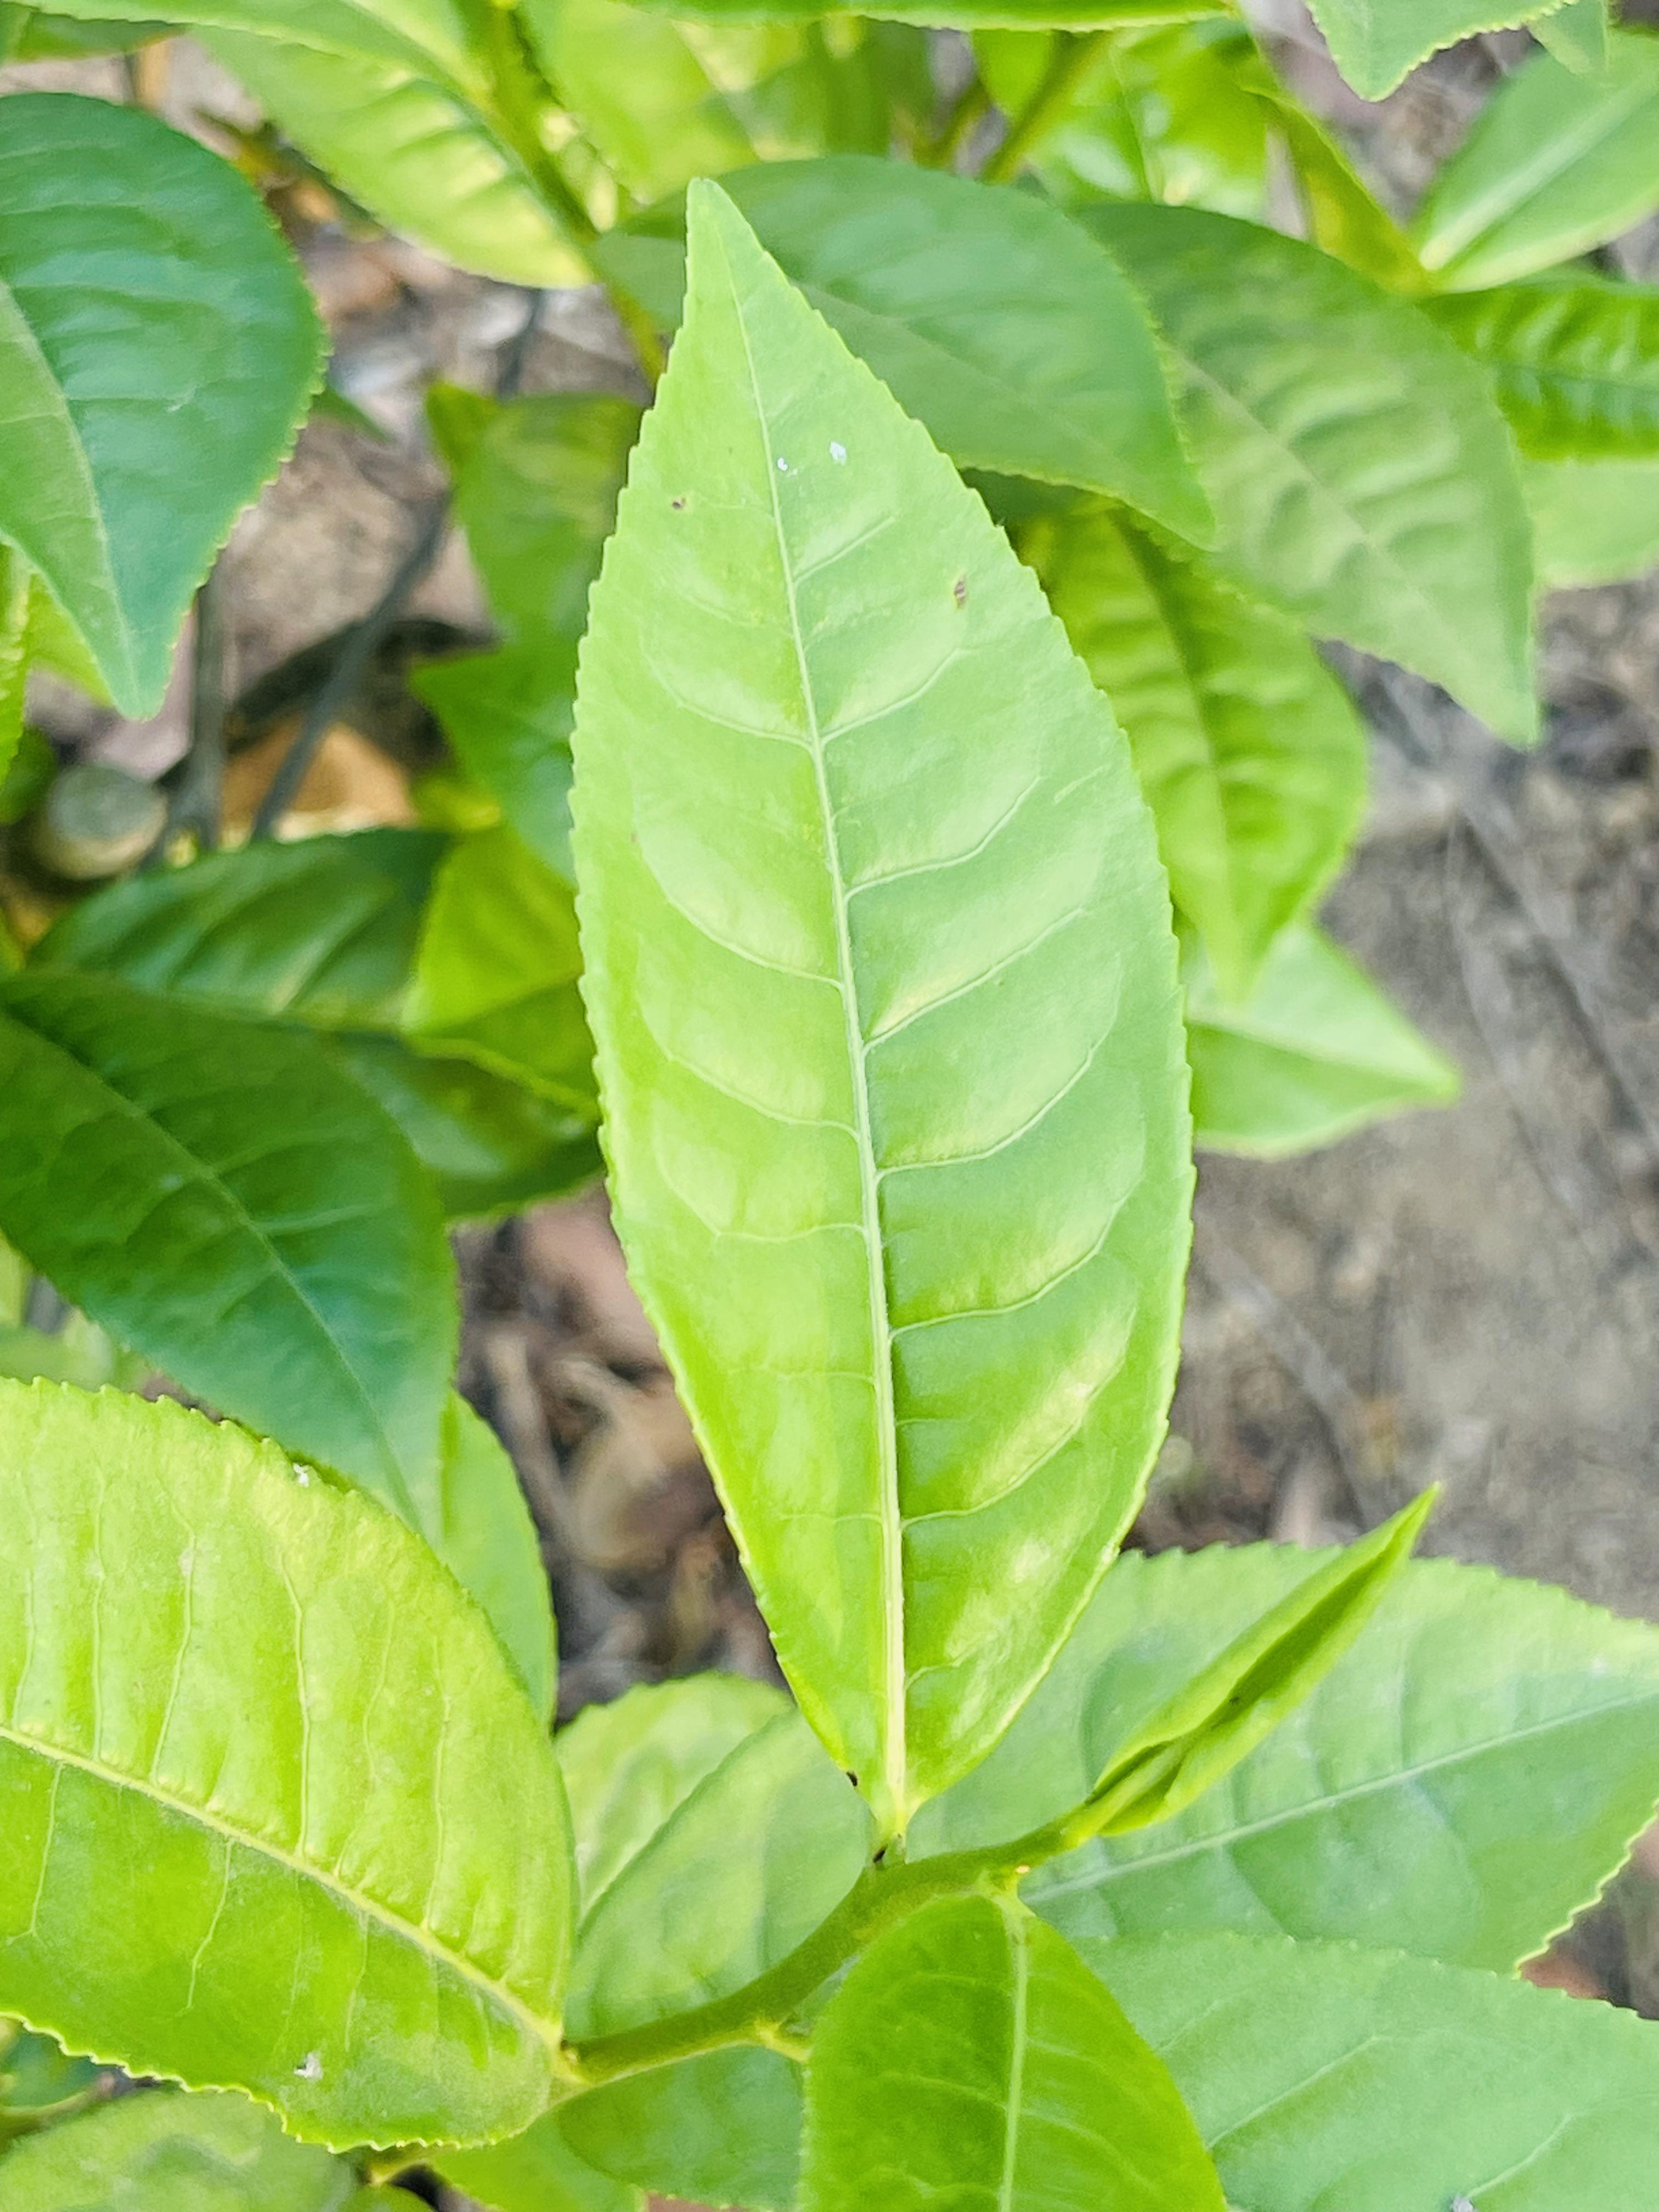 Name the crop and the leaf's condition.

tea, healthy leaf
